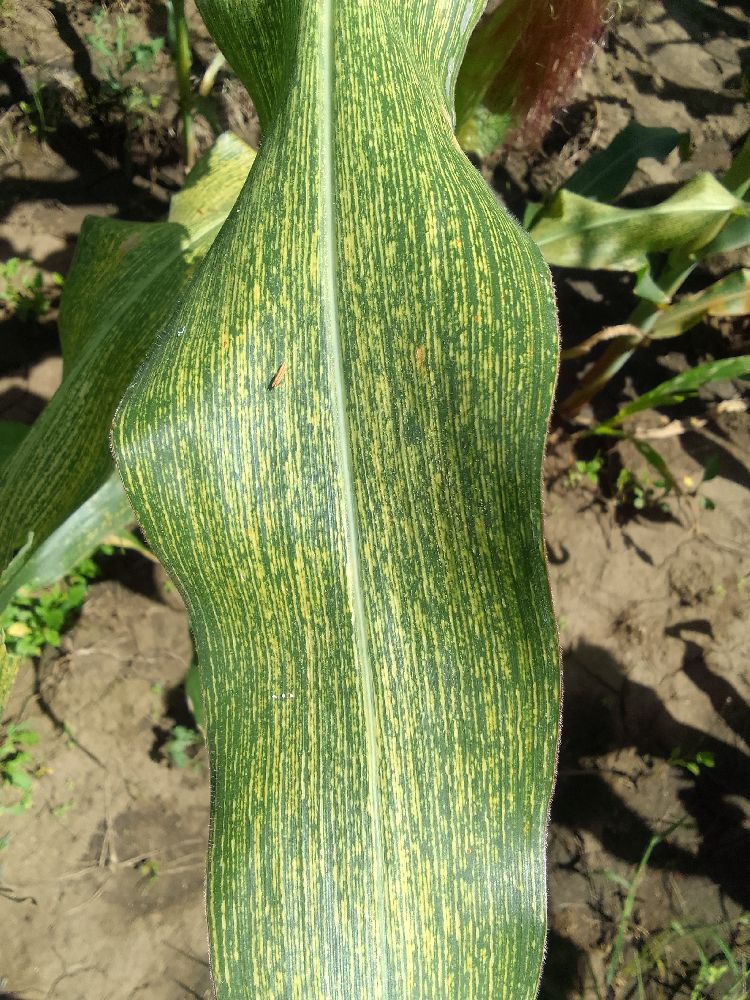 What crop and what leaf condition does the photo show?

maize, maize streak virus
